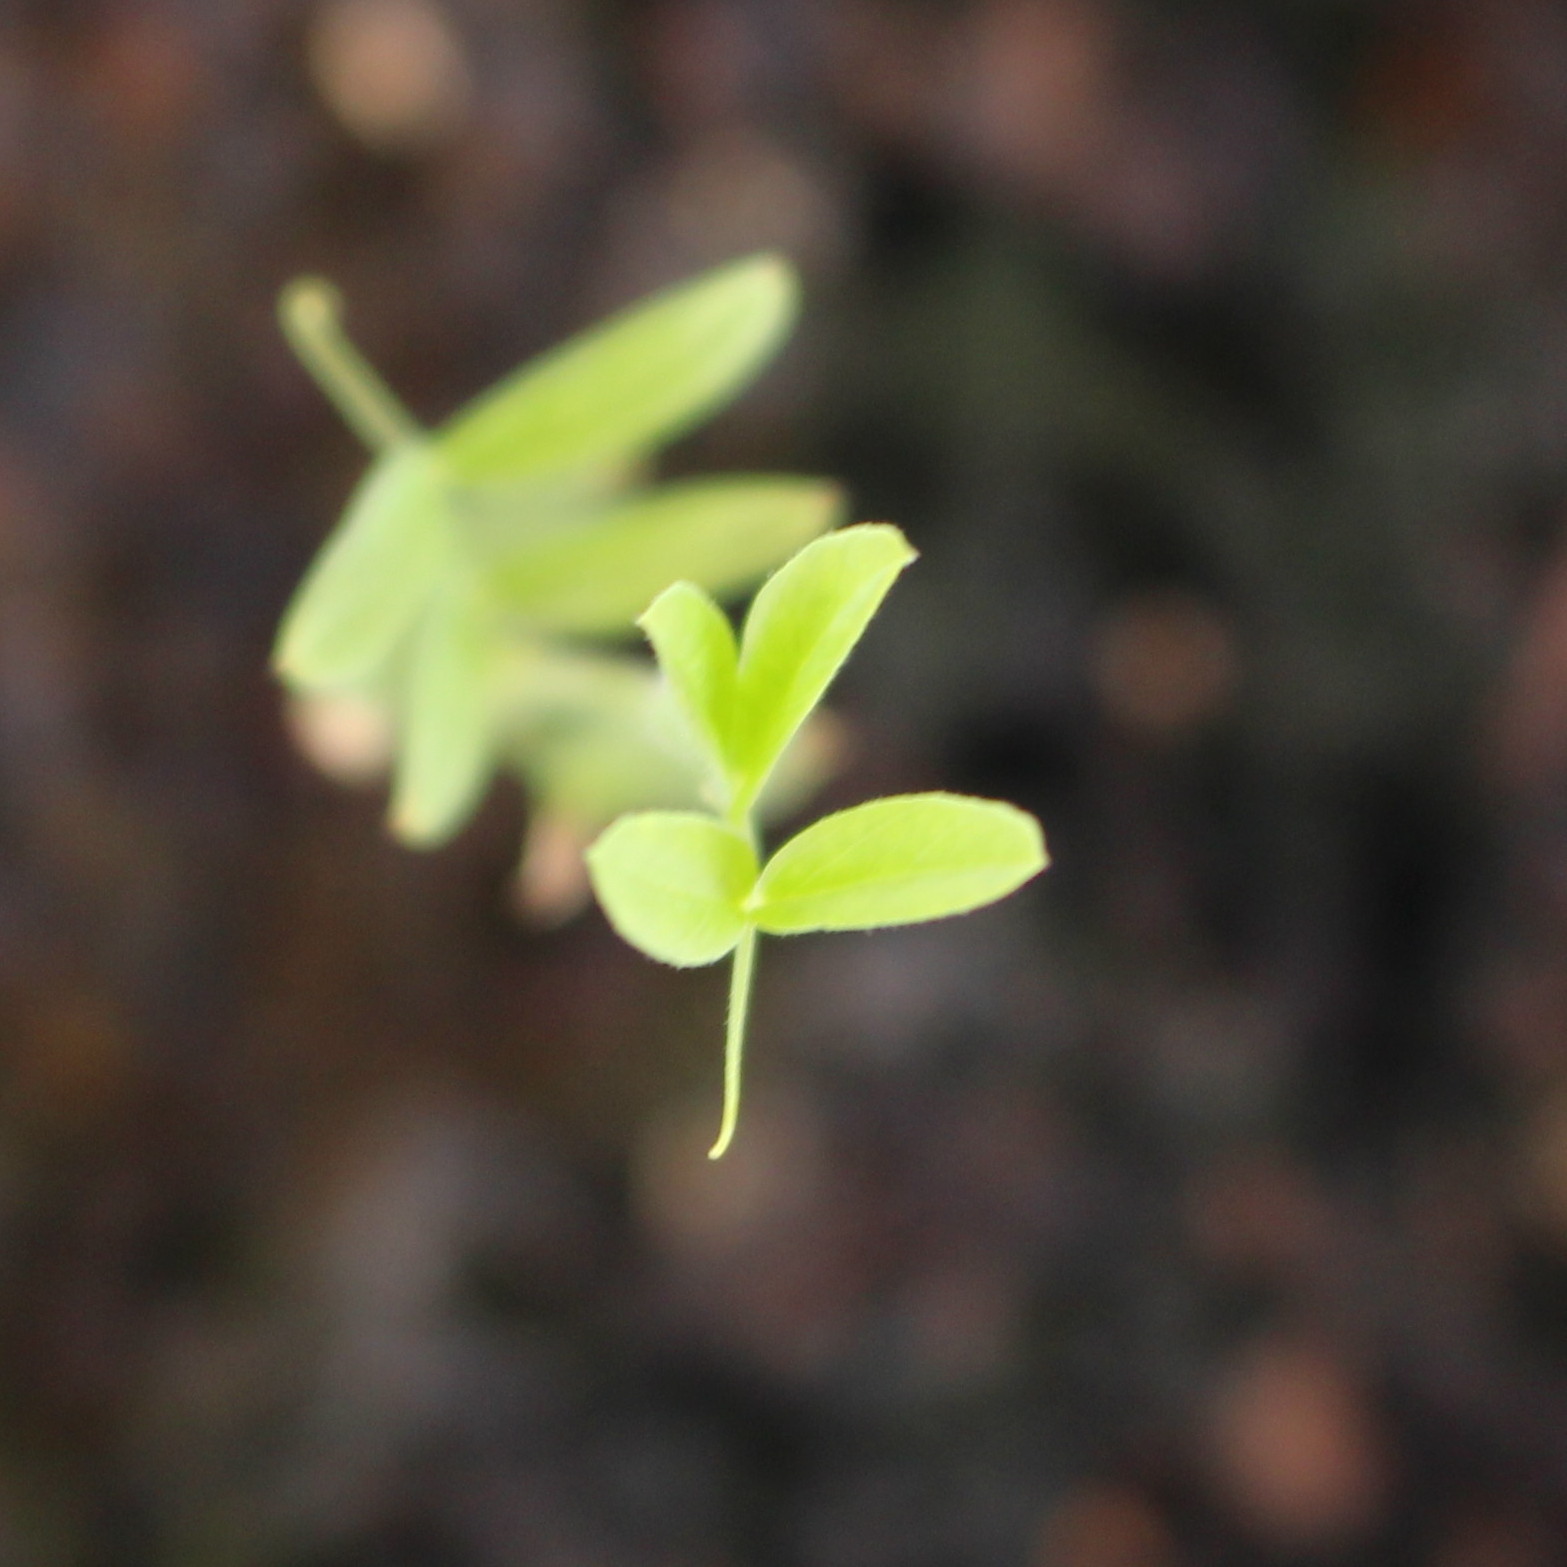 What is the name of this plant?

Vicia sativa
